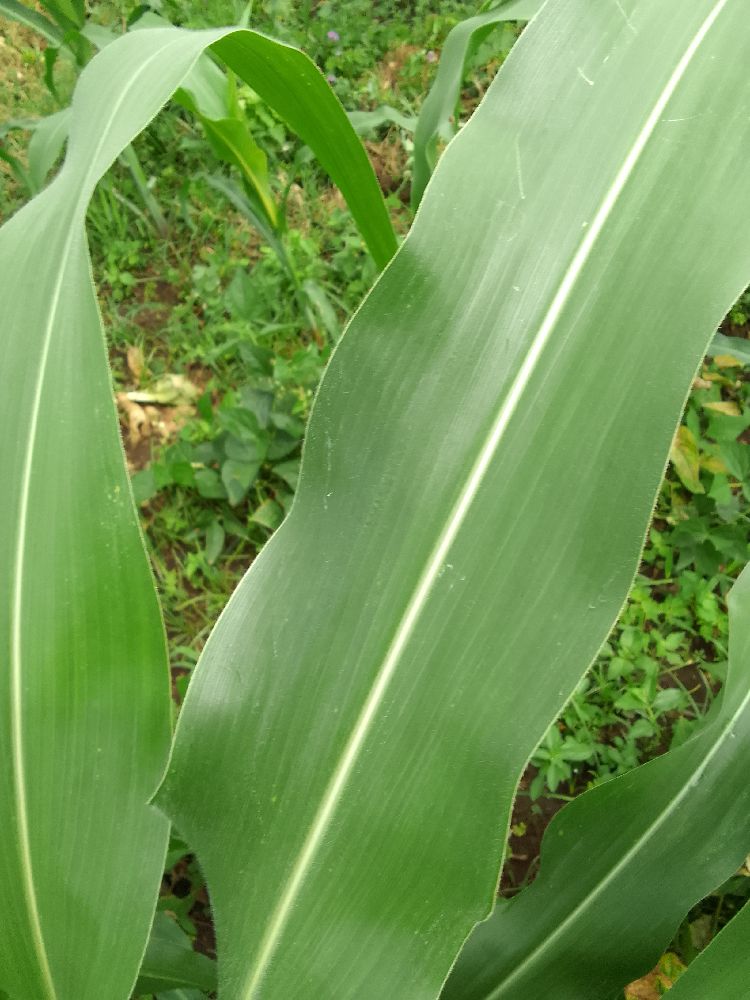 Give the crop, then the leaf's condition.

maize, healthy
